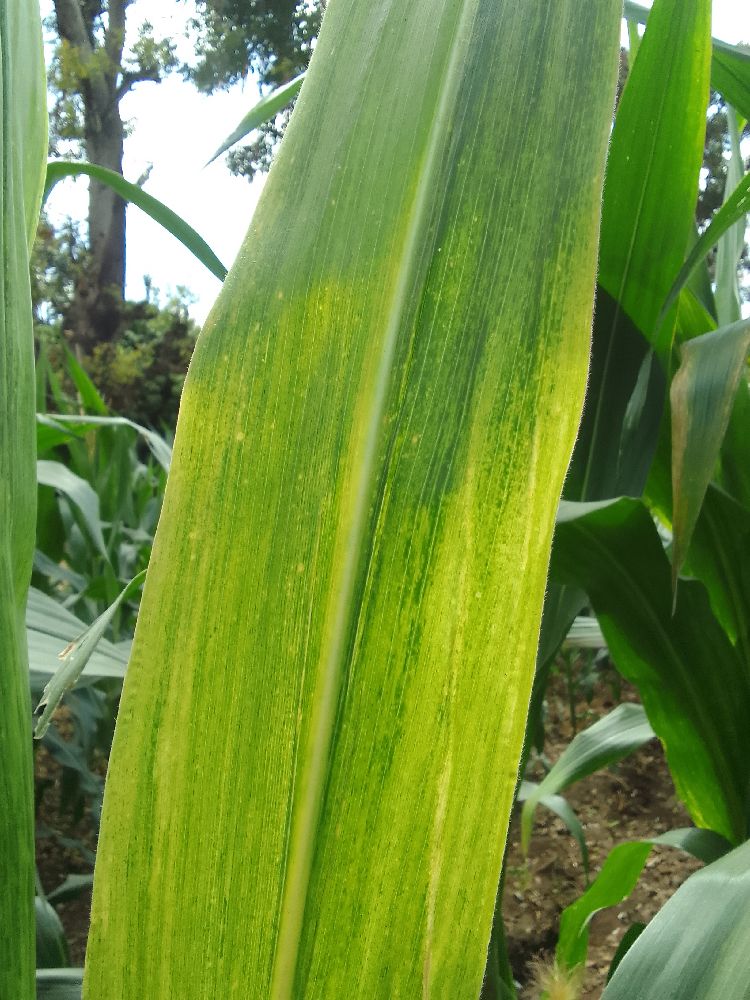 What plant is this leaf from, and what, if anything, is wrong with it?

maize, maize lethal necrosis
